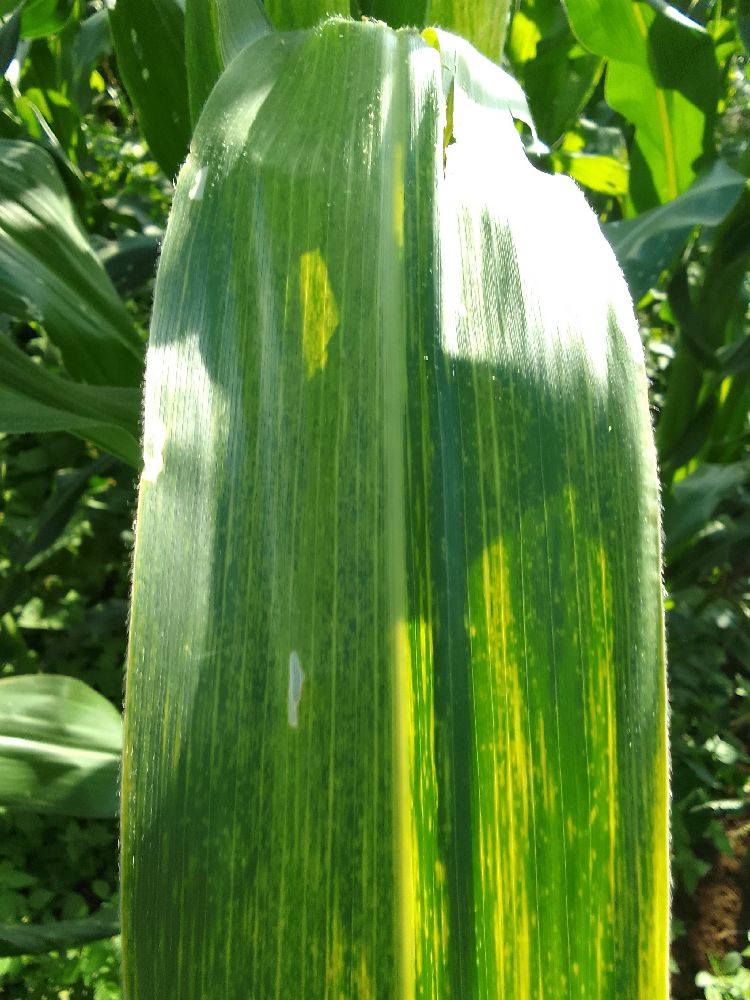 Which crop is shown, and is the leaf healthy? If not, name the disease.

maize, maize lethal necrosis
